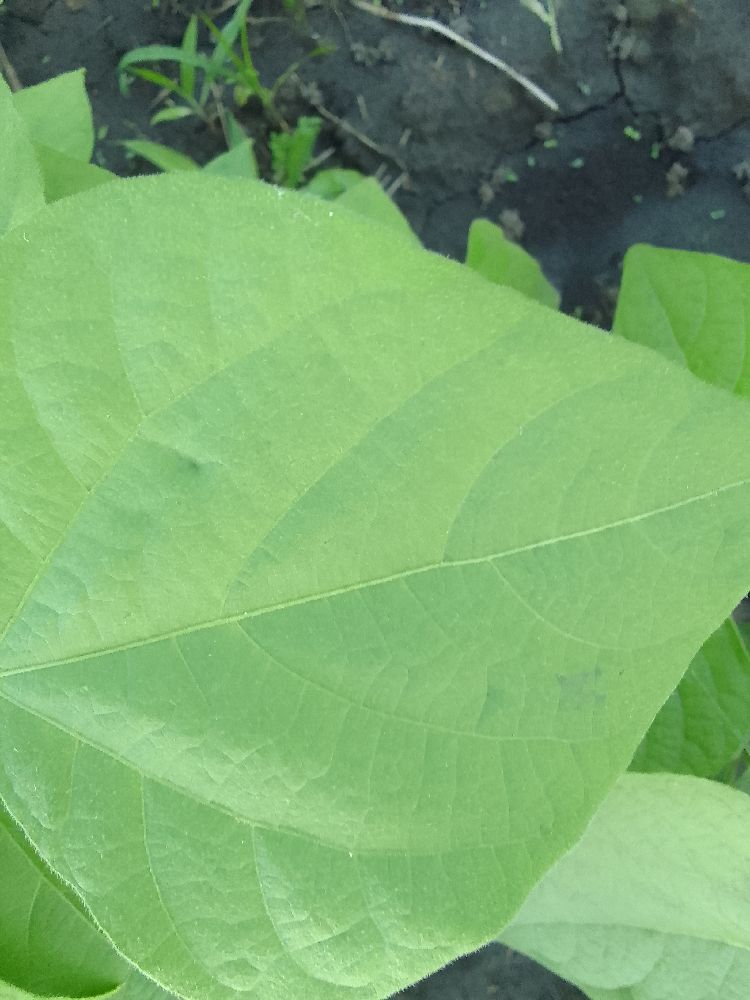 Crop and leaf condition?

common bean, healthy
